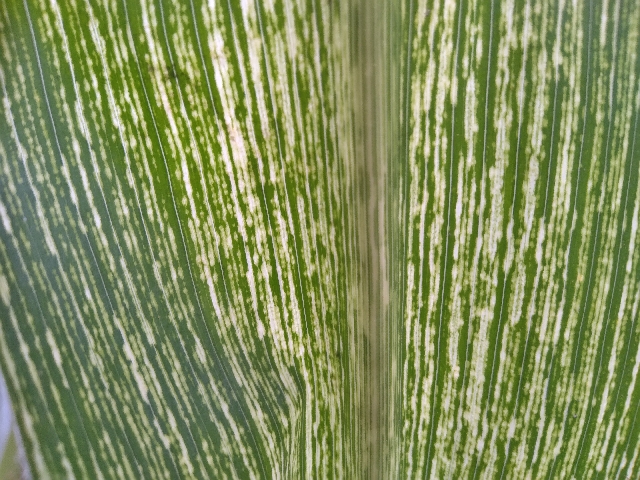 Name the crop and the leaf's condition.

maize, maize streak virus
